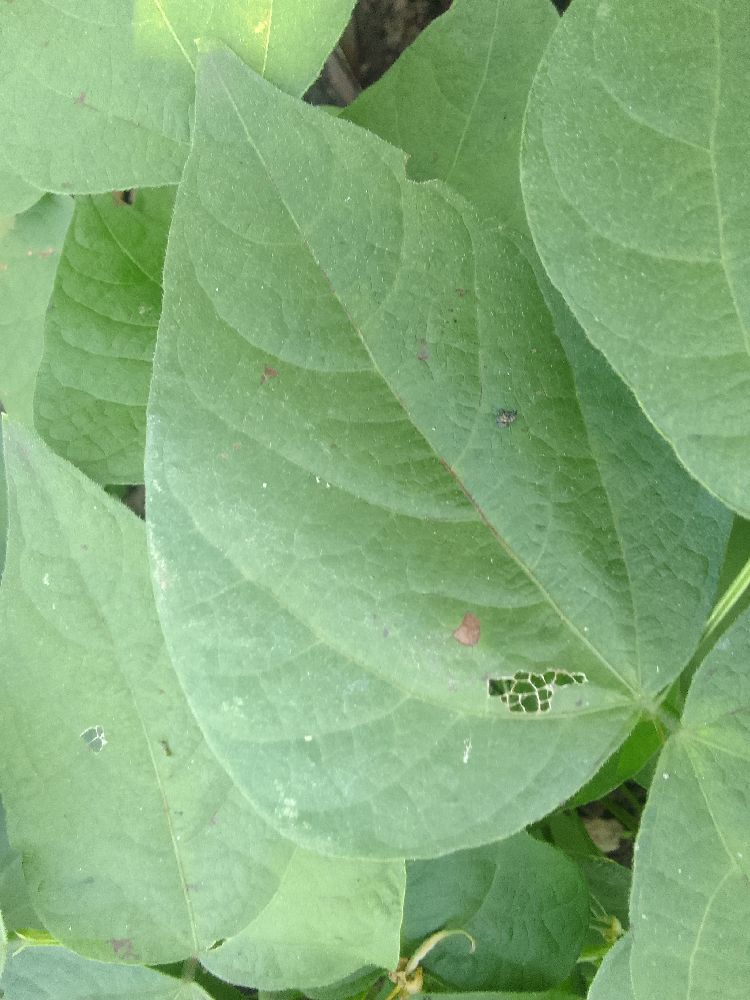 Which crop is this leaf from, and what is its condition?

common bean, healthy
